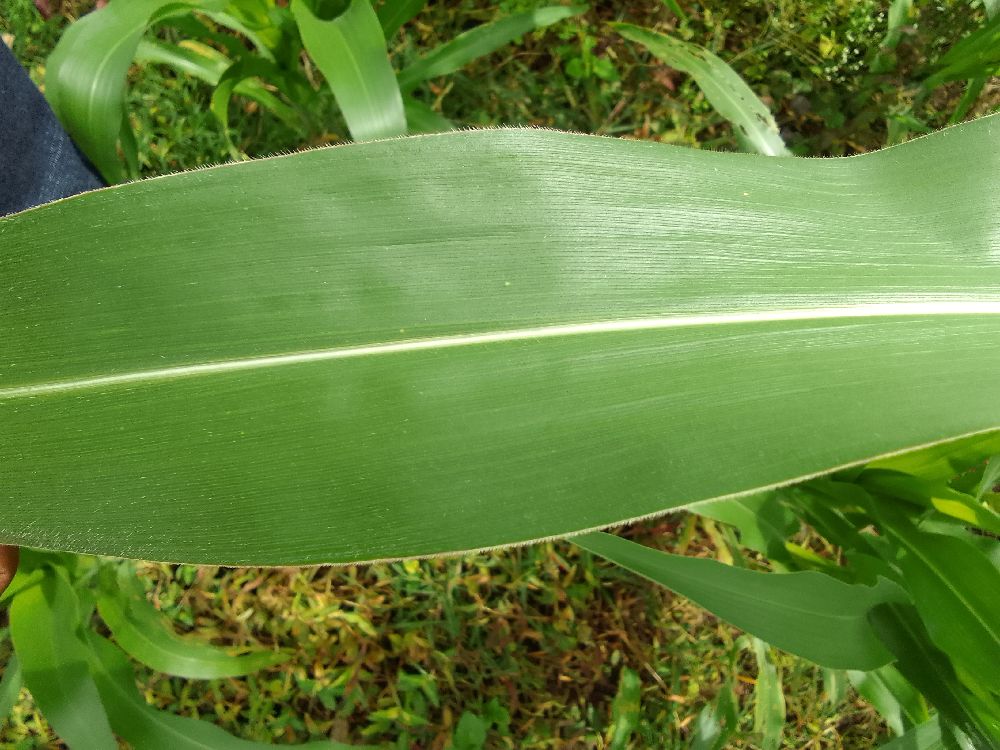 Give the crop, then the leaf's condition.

maize, healthy
